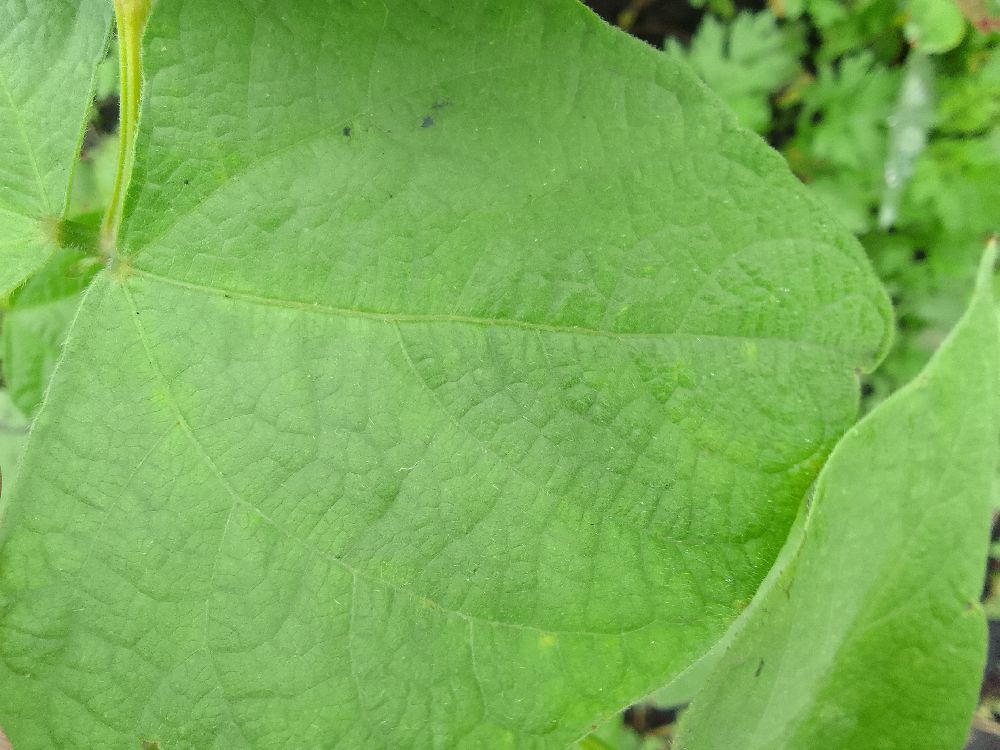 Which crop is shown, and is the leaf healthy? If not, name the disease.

common bean, healthy
